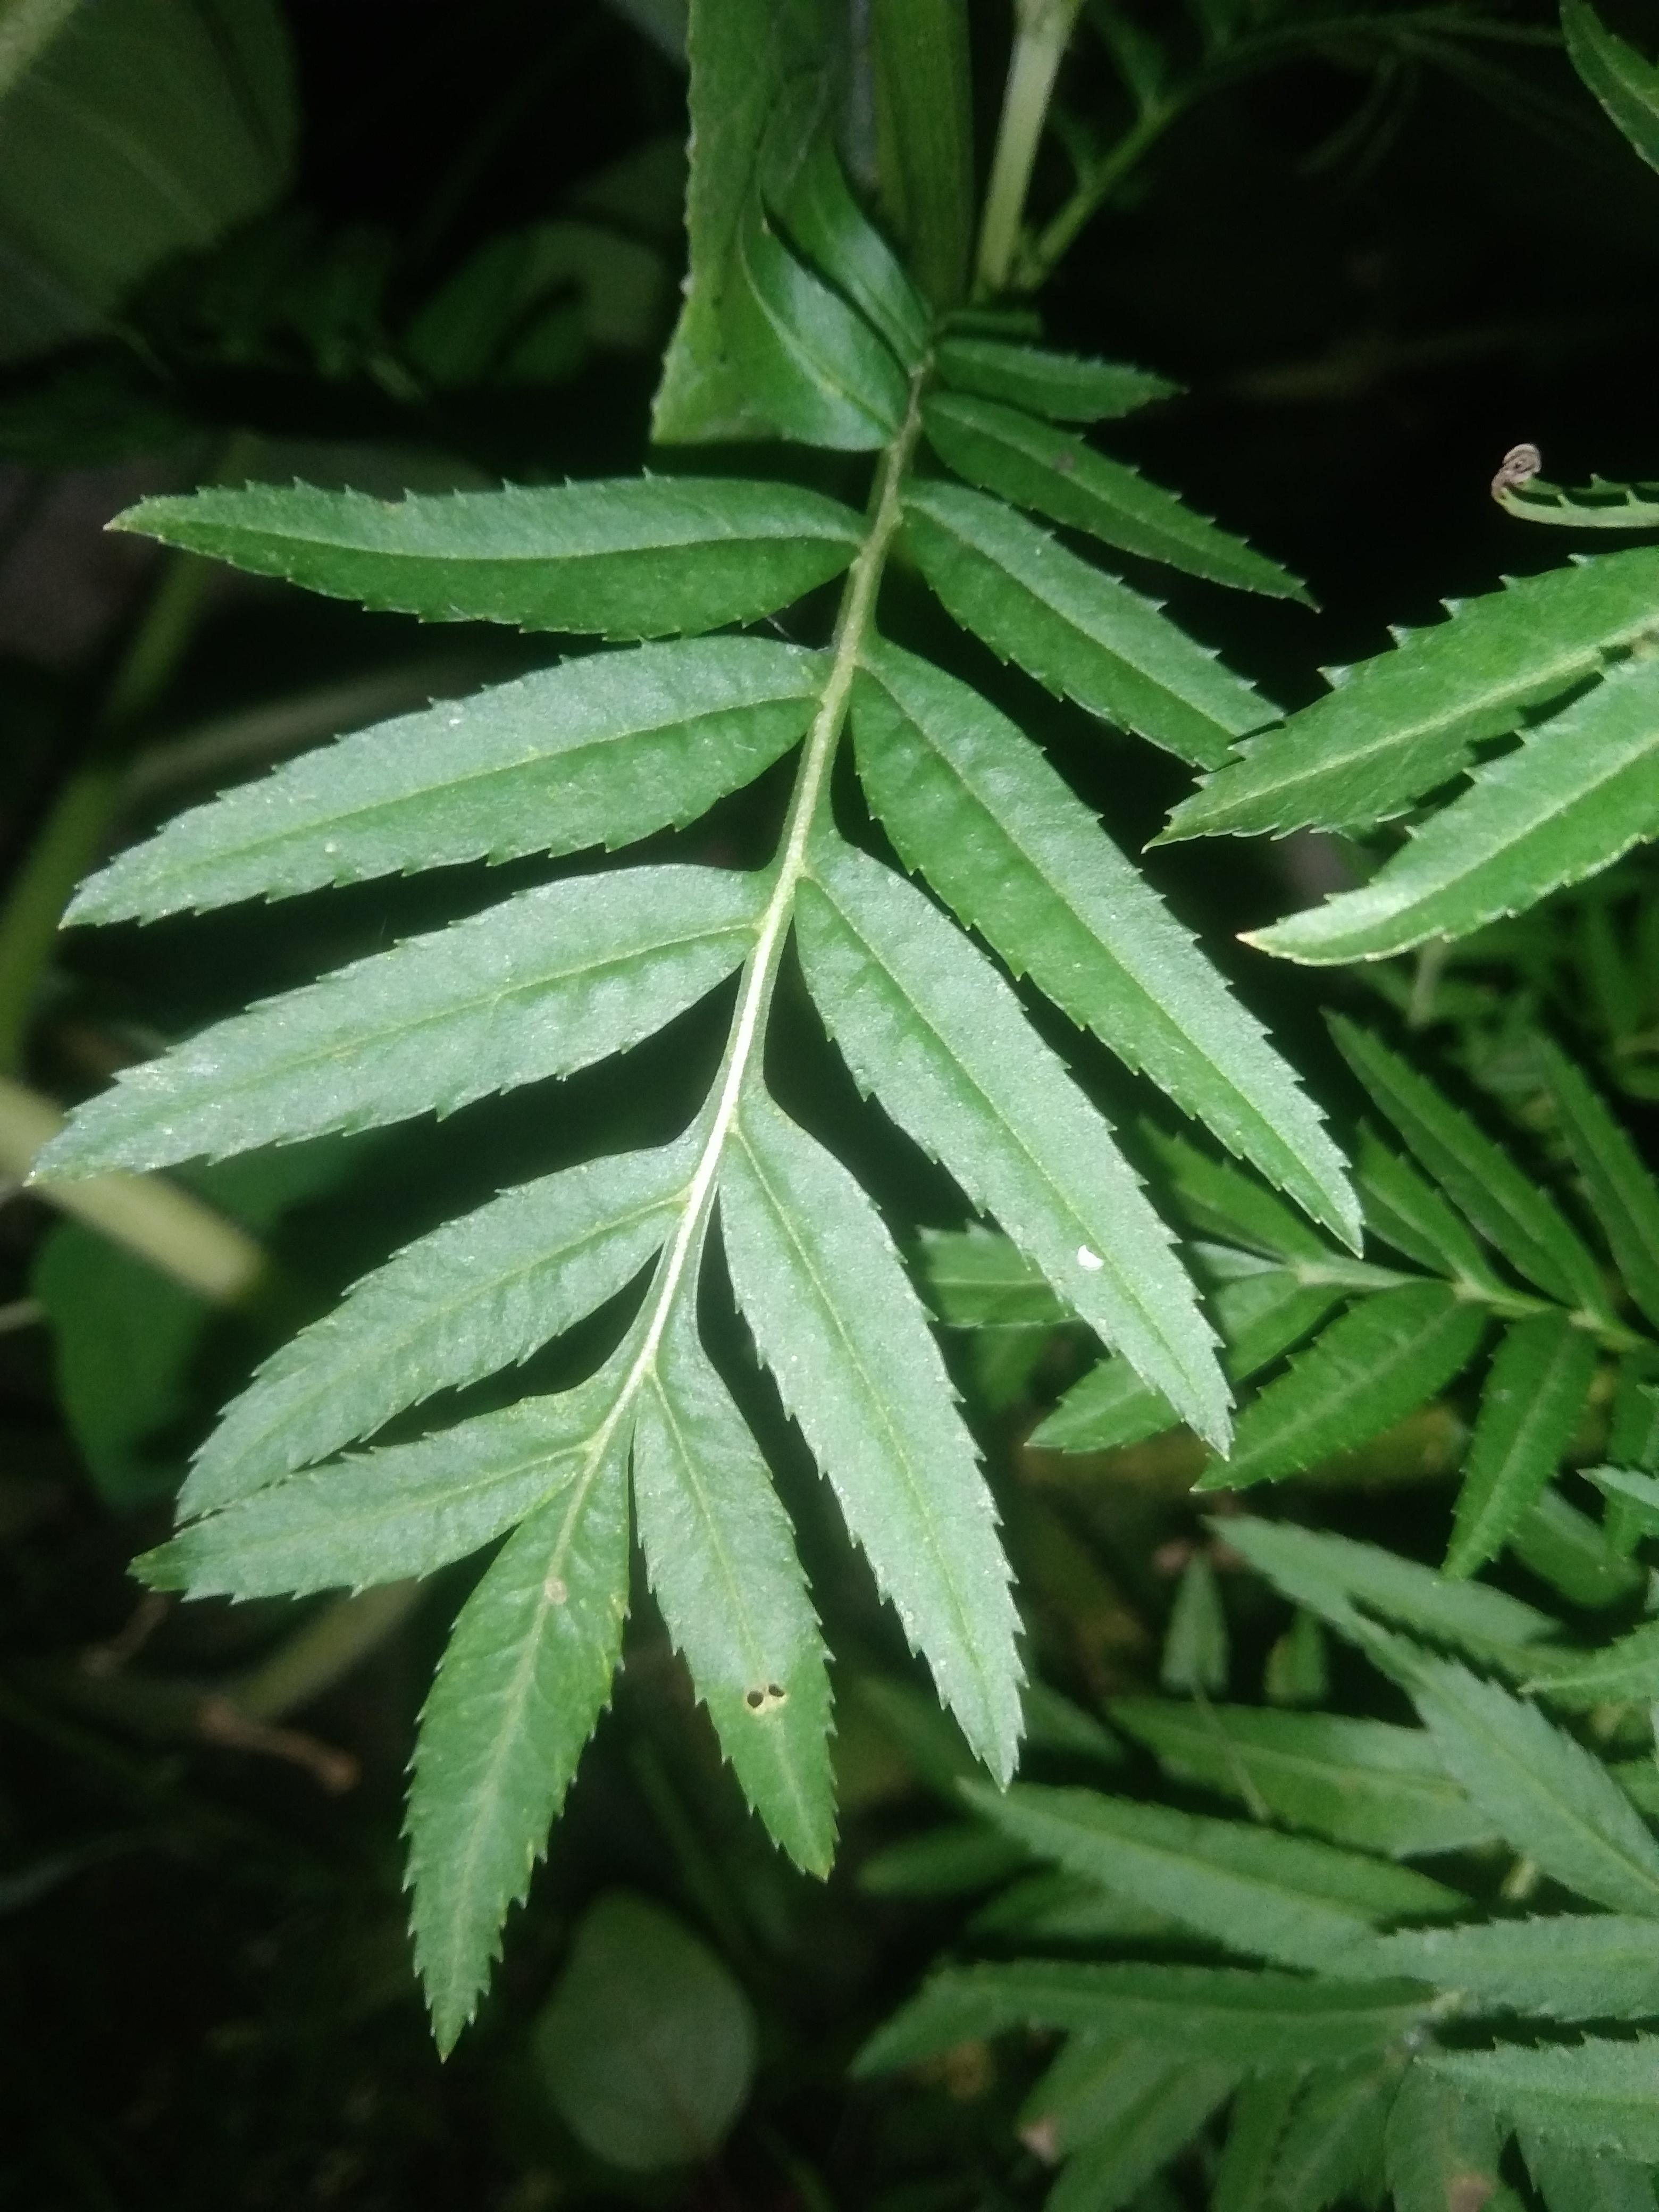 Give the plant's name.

marigold
